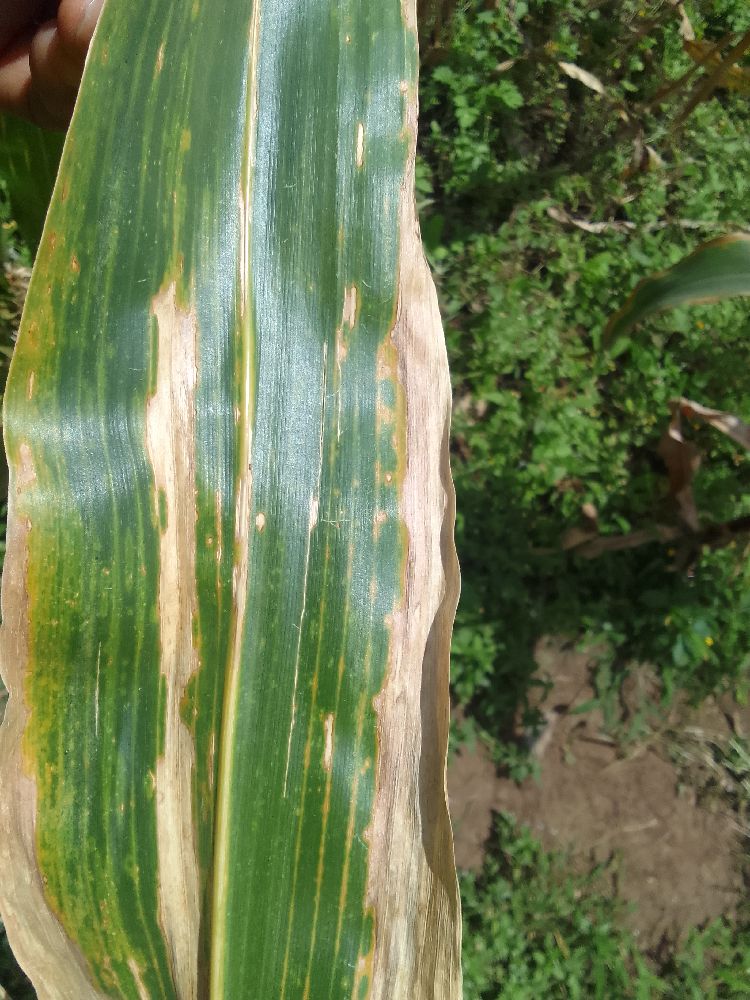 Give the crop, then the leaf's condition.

maize, maize lethal necrosis
